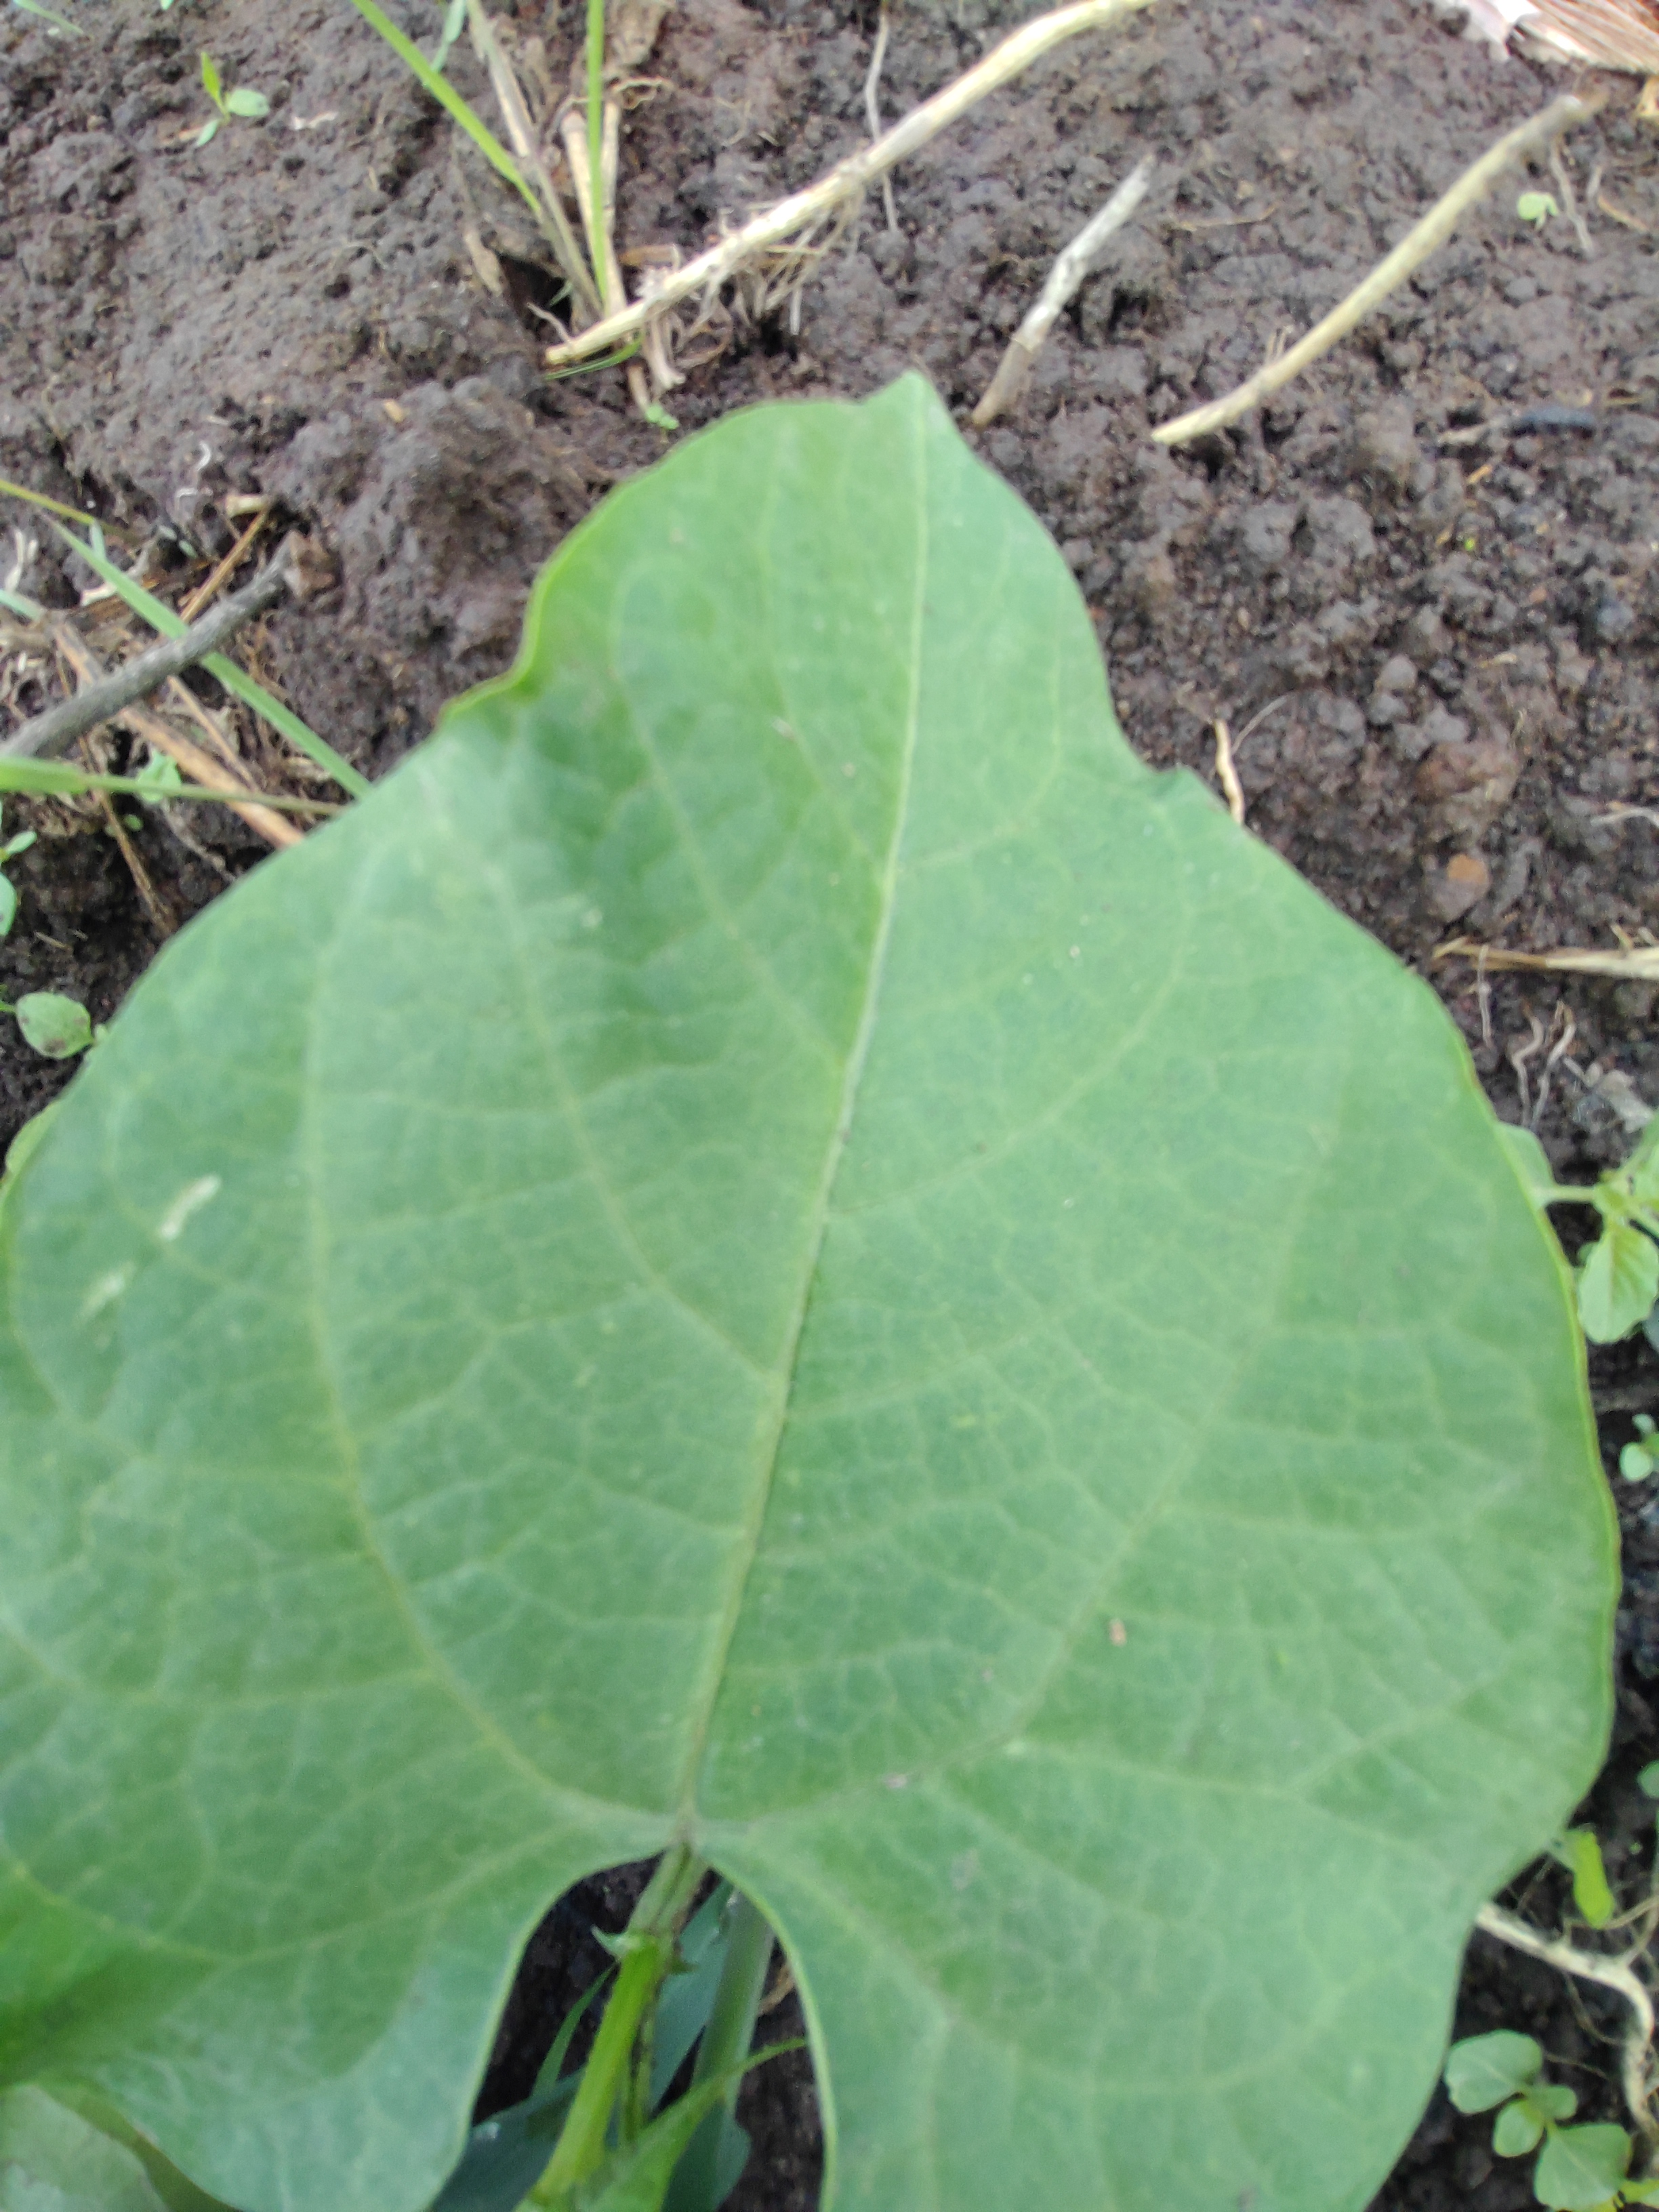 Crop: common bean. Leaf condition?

healthy
